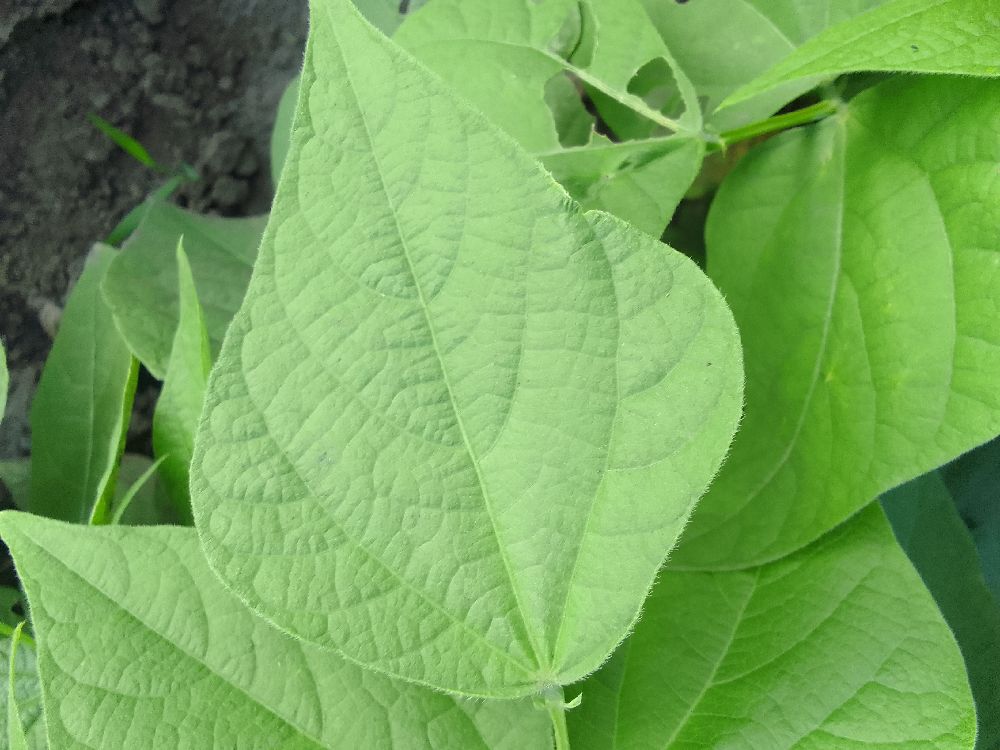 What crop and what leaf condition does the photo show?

common bean, healthy
